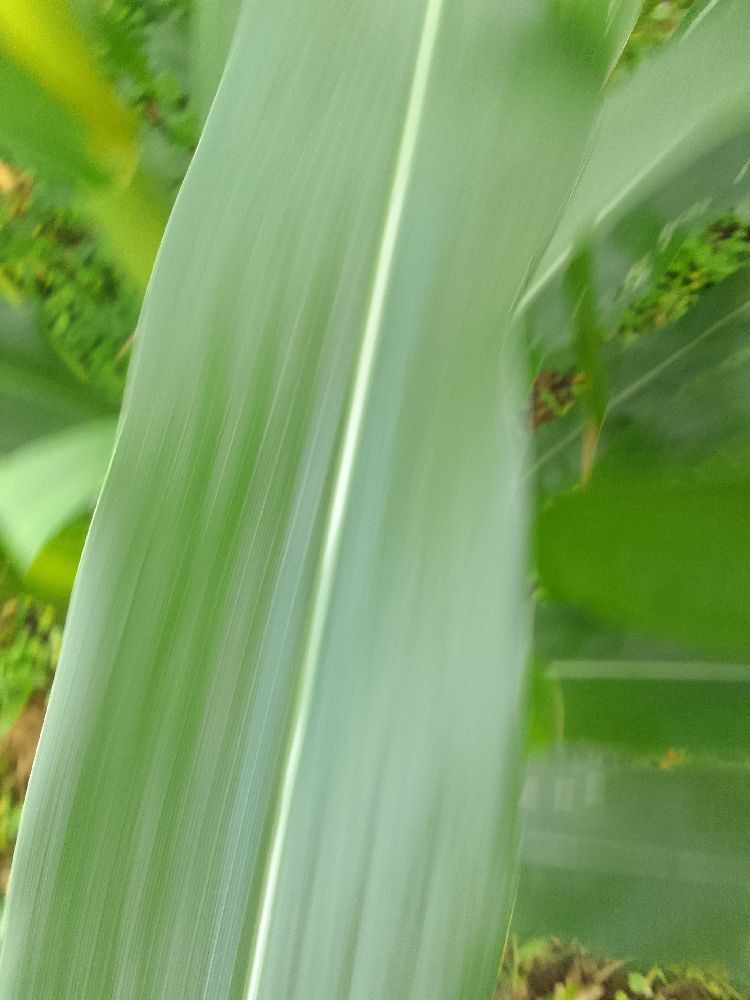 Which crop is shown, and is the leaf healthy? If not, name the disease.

maize, healthy
